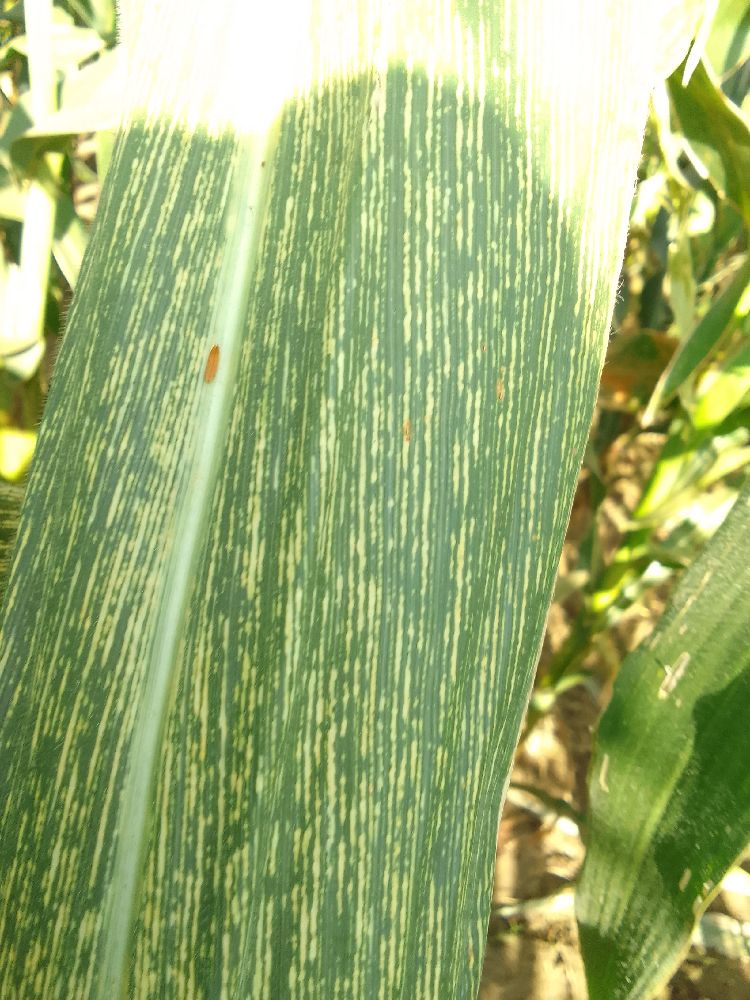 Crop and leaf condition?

maize, maize streak virus
